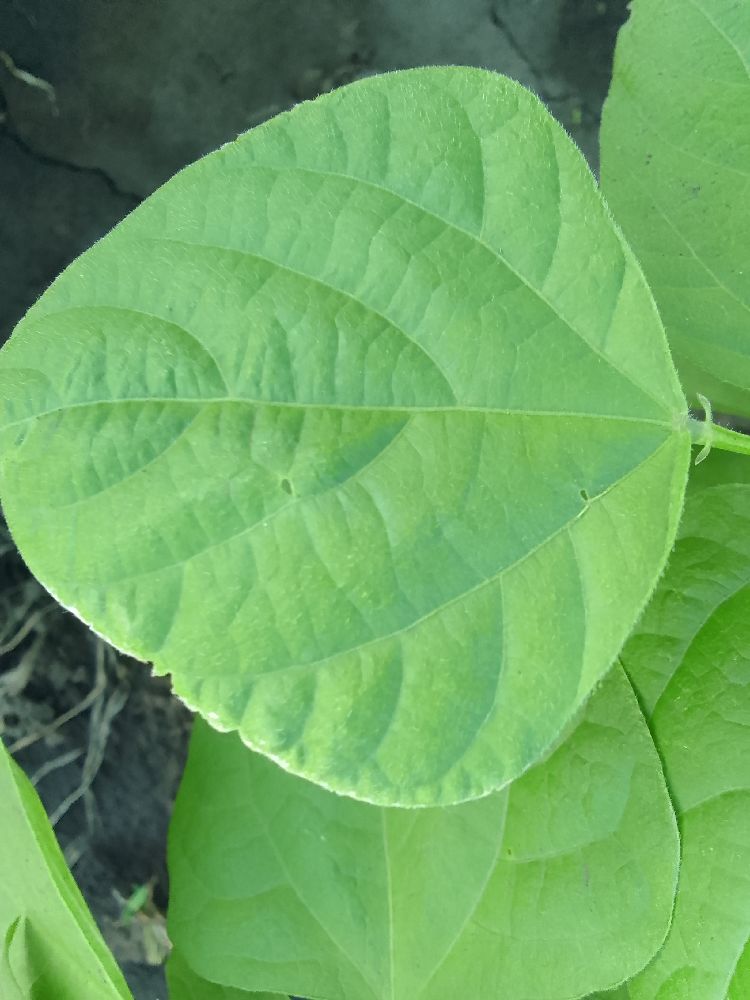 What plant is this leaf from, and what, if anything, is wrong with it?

common bean, healthy
